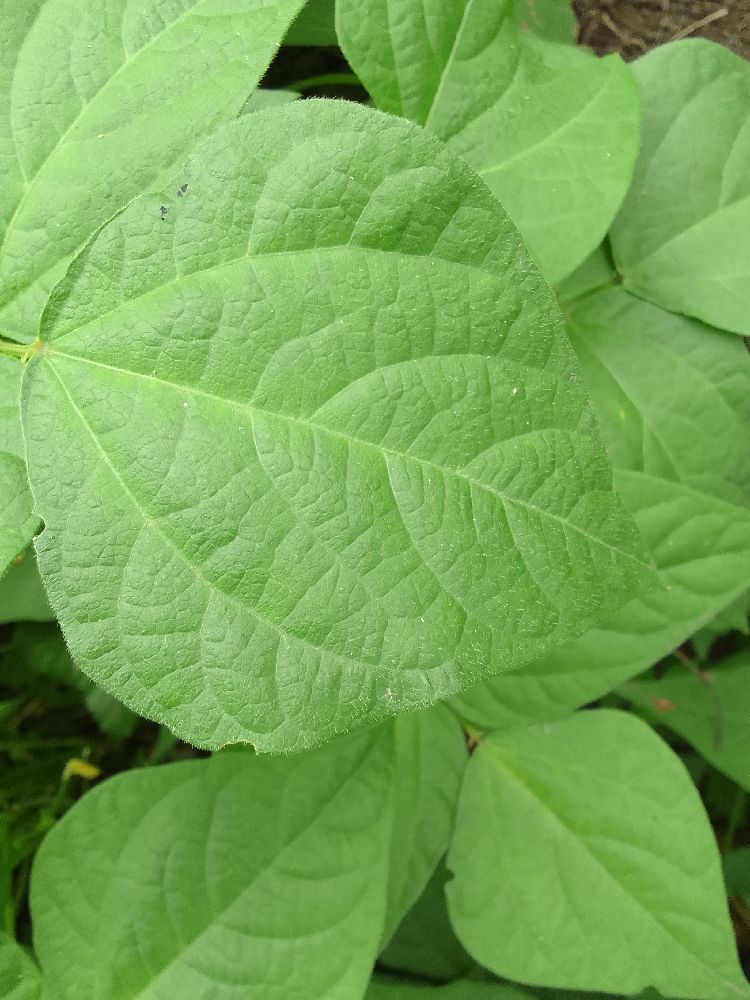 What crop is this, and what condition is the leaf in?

common bean, healthy
